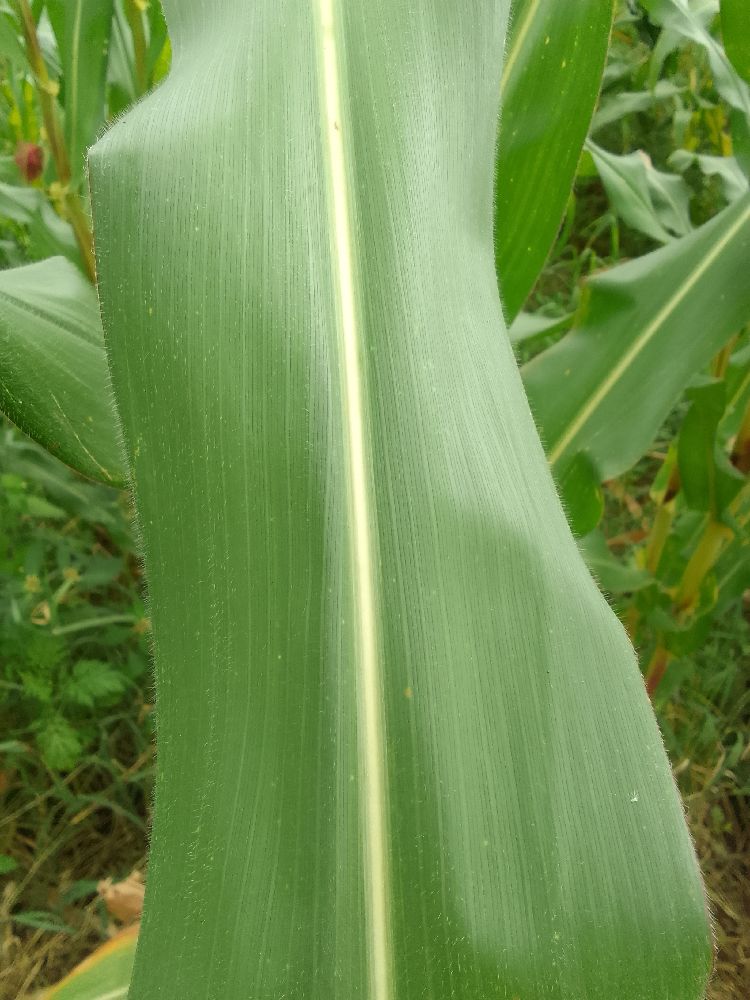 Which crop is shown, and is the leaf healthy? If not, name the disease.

maize, healthy
